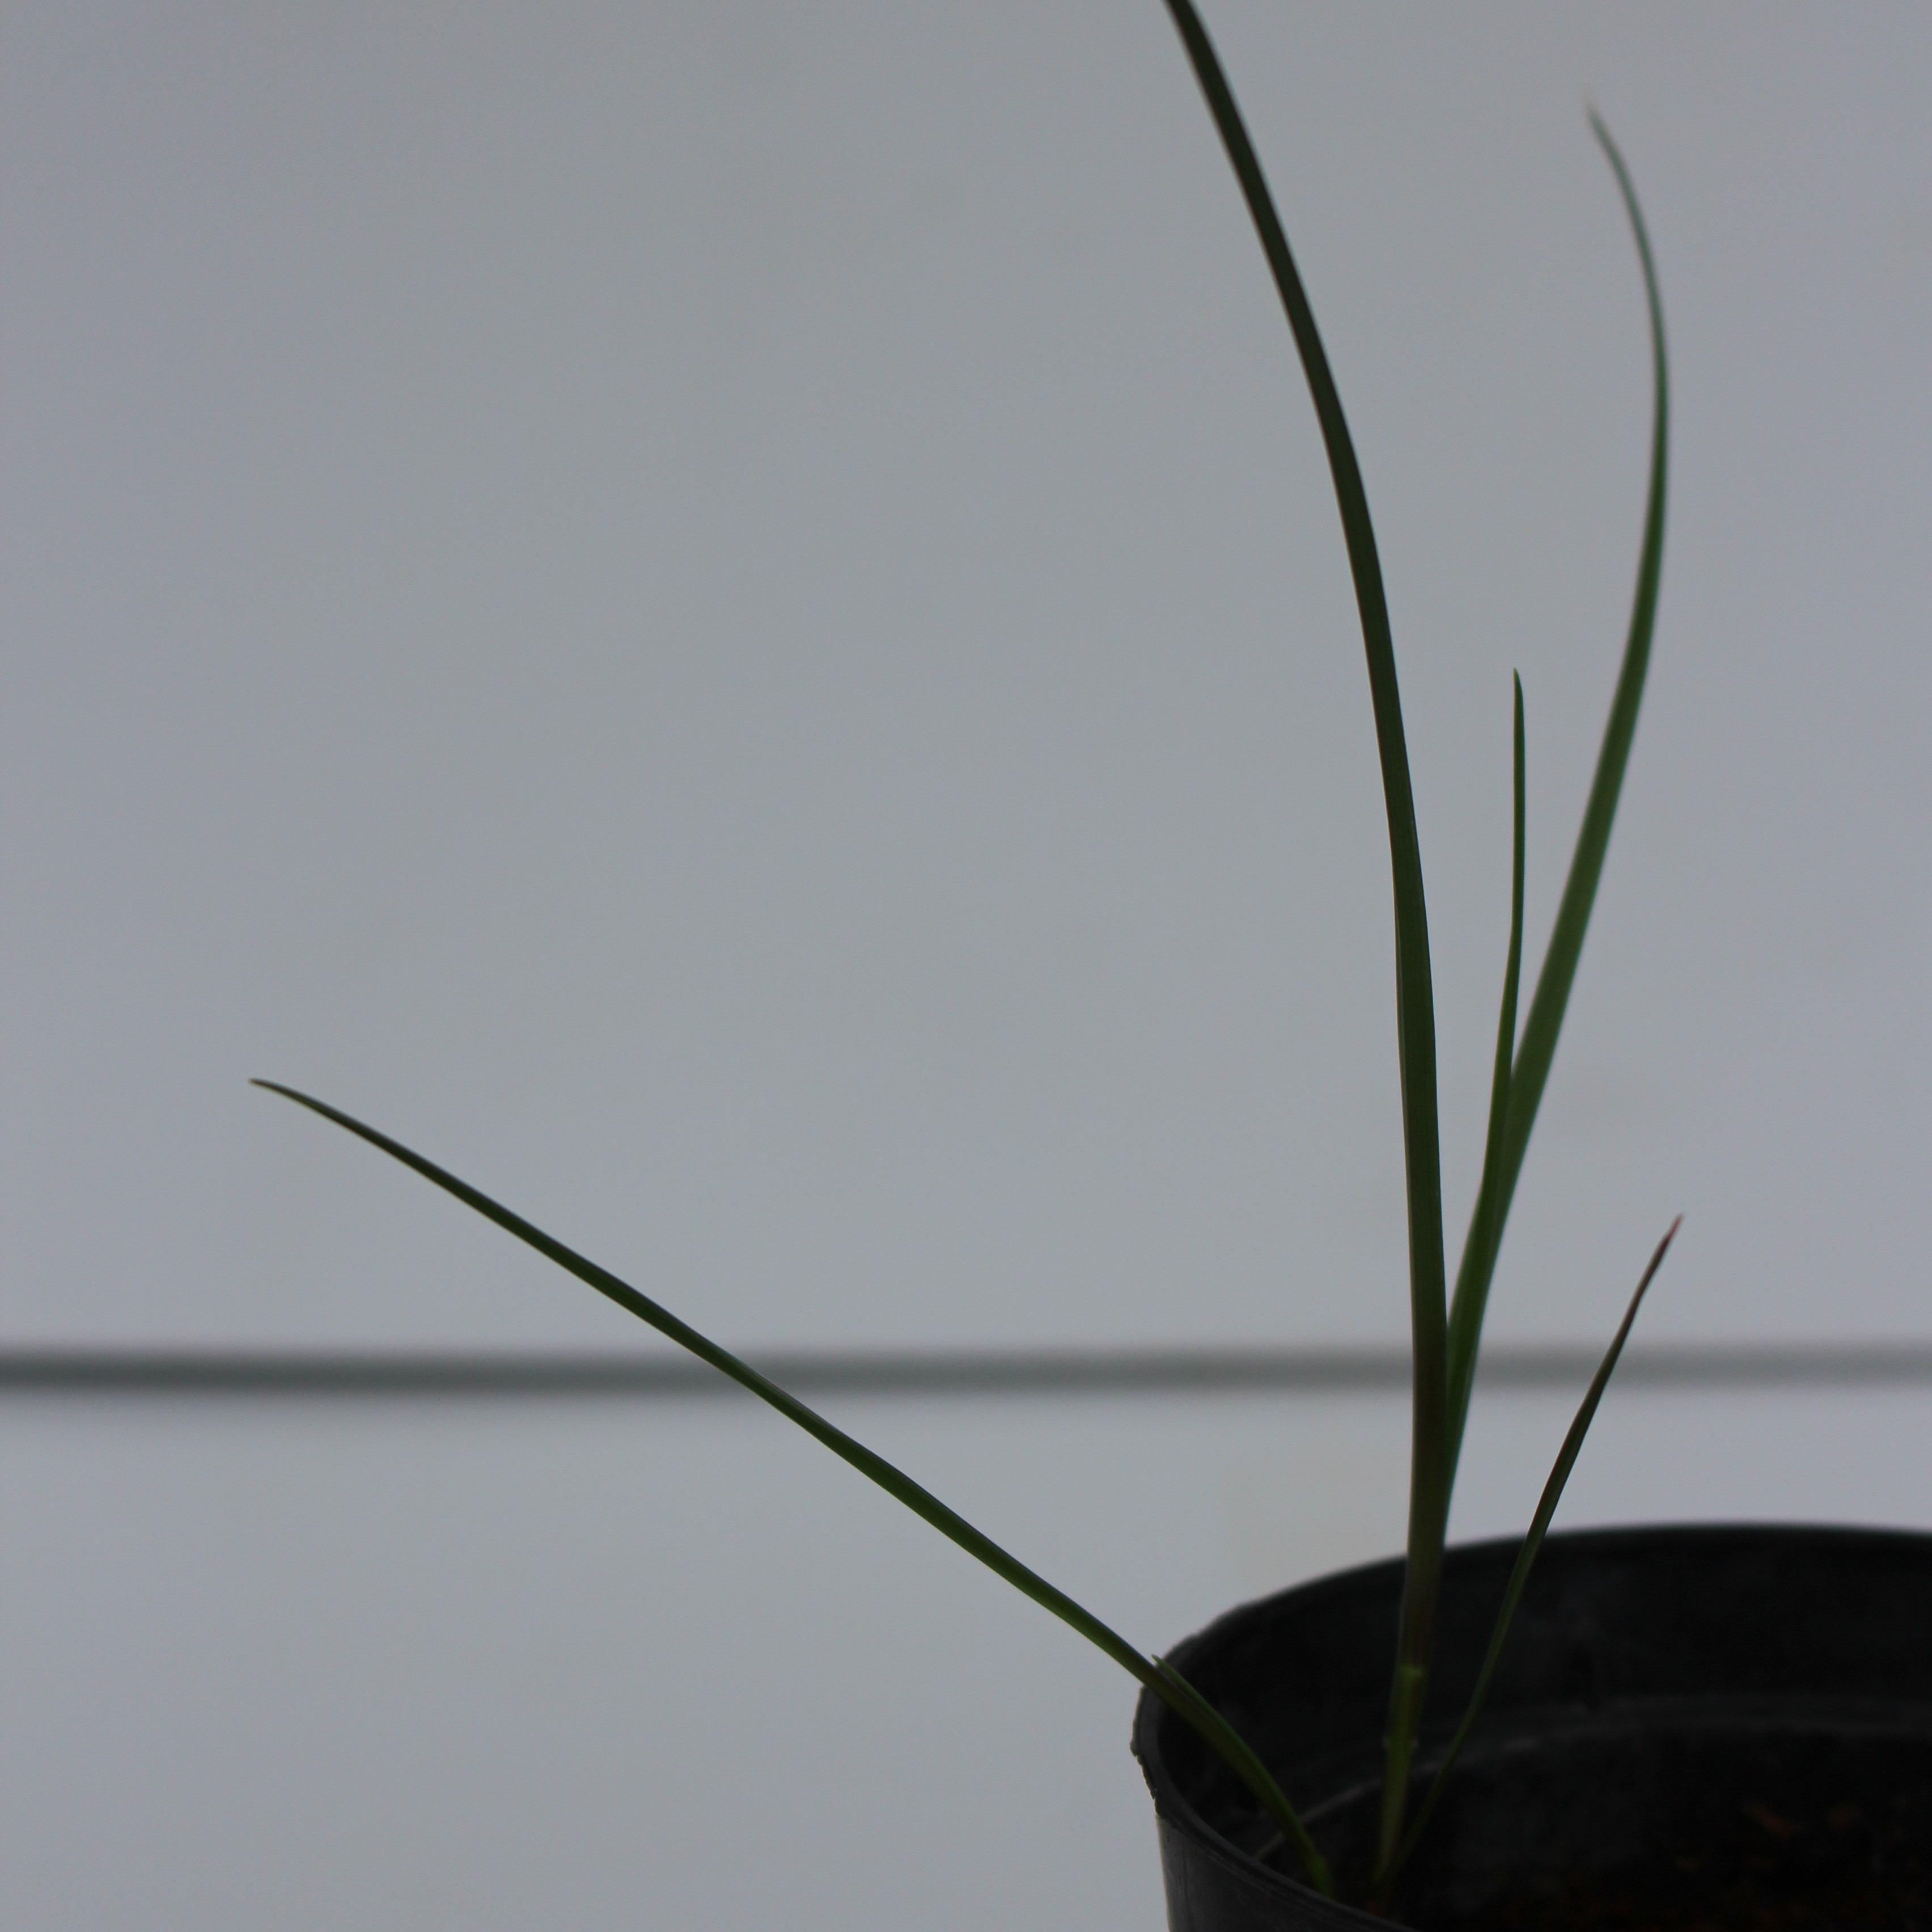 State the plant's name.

Lolium multiflorum
